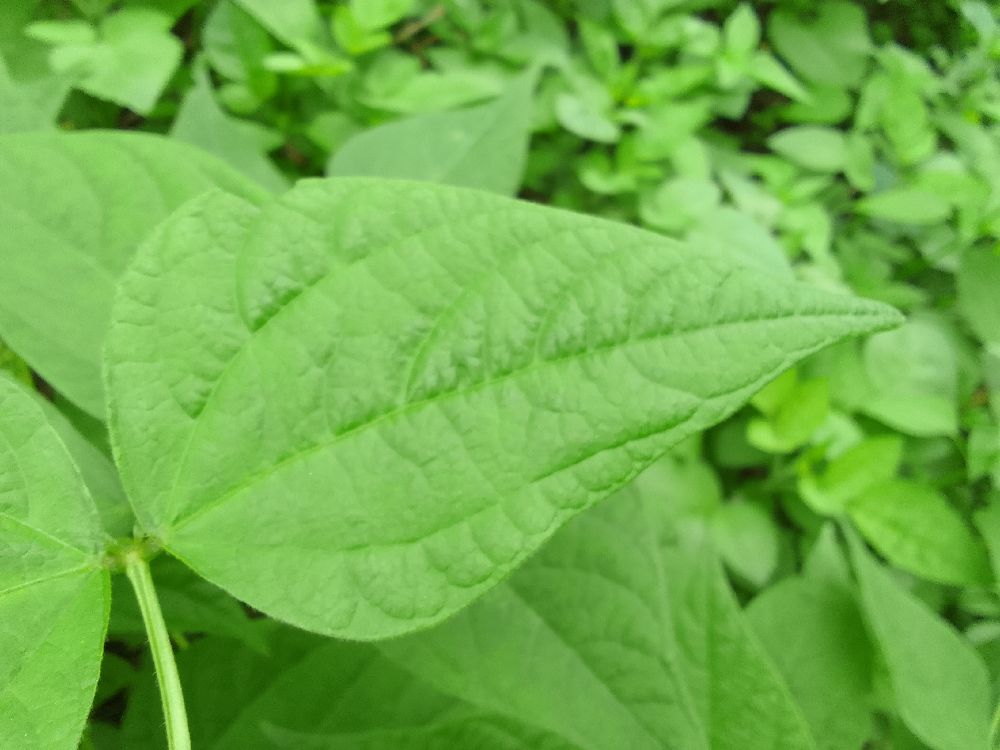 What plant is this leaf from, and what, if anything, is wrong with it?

common bean, healthy
